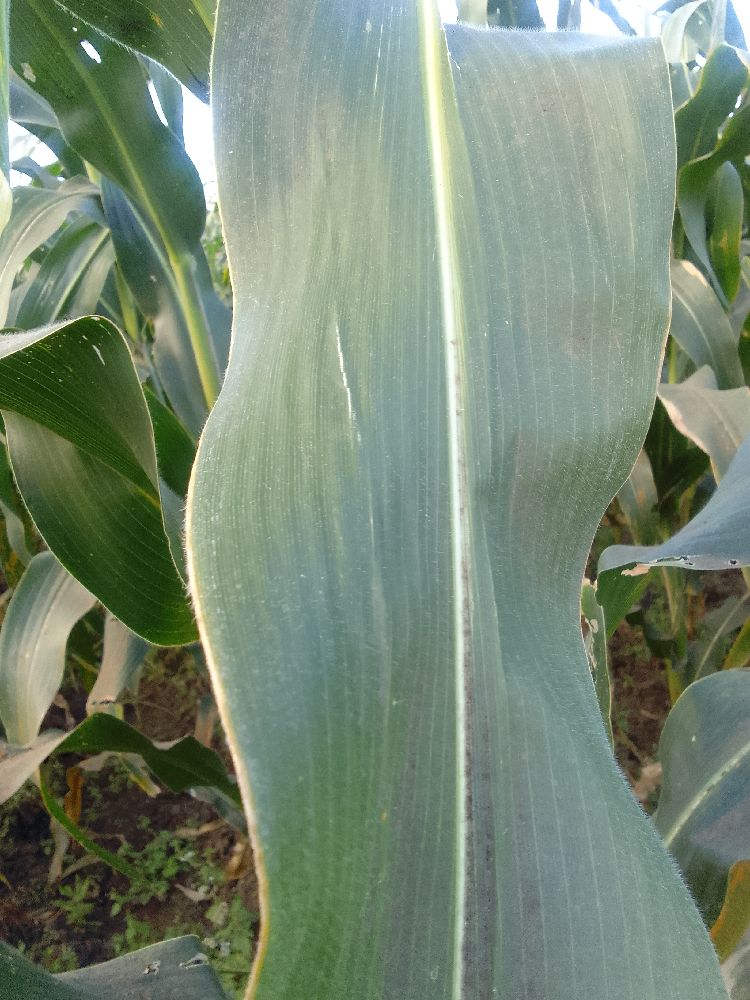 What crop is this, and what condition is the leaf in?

maize, healthy
